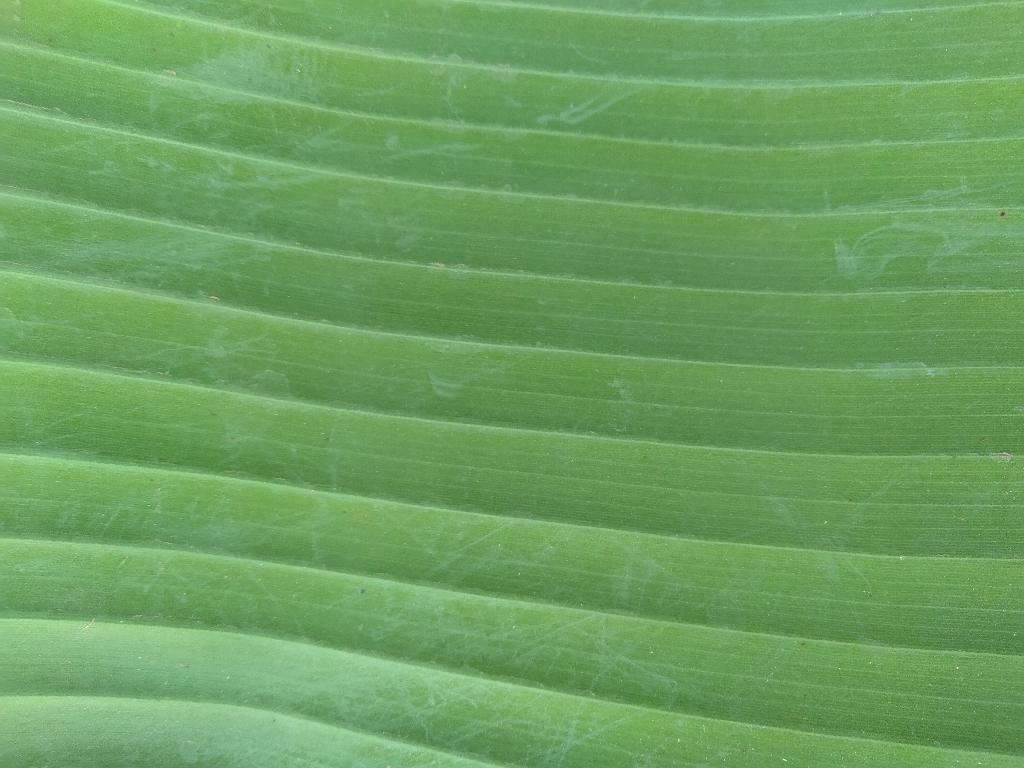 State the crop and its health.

banana, healthy
